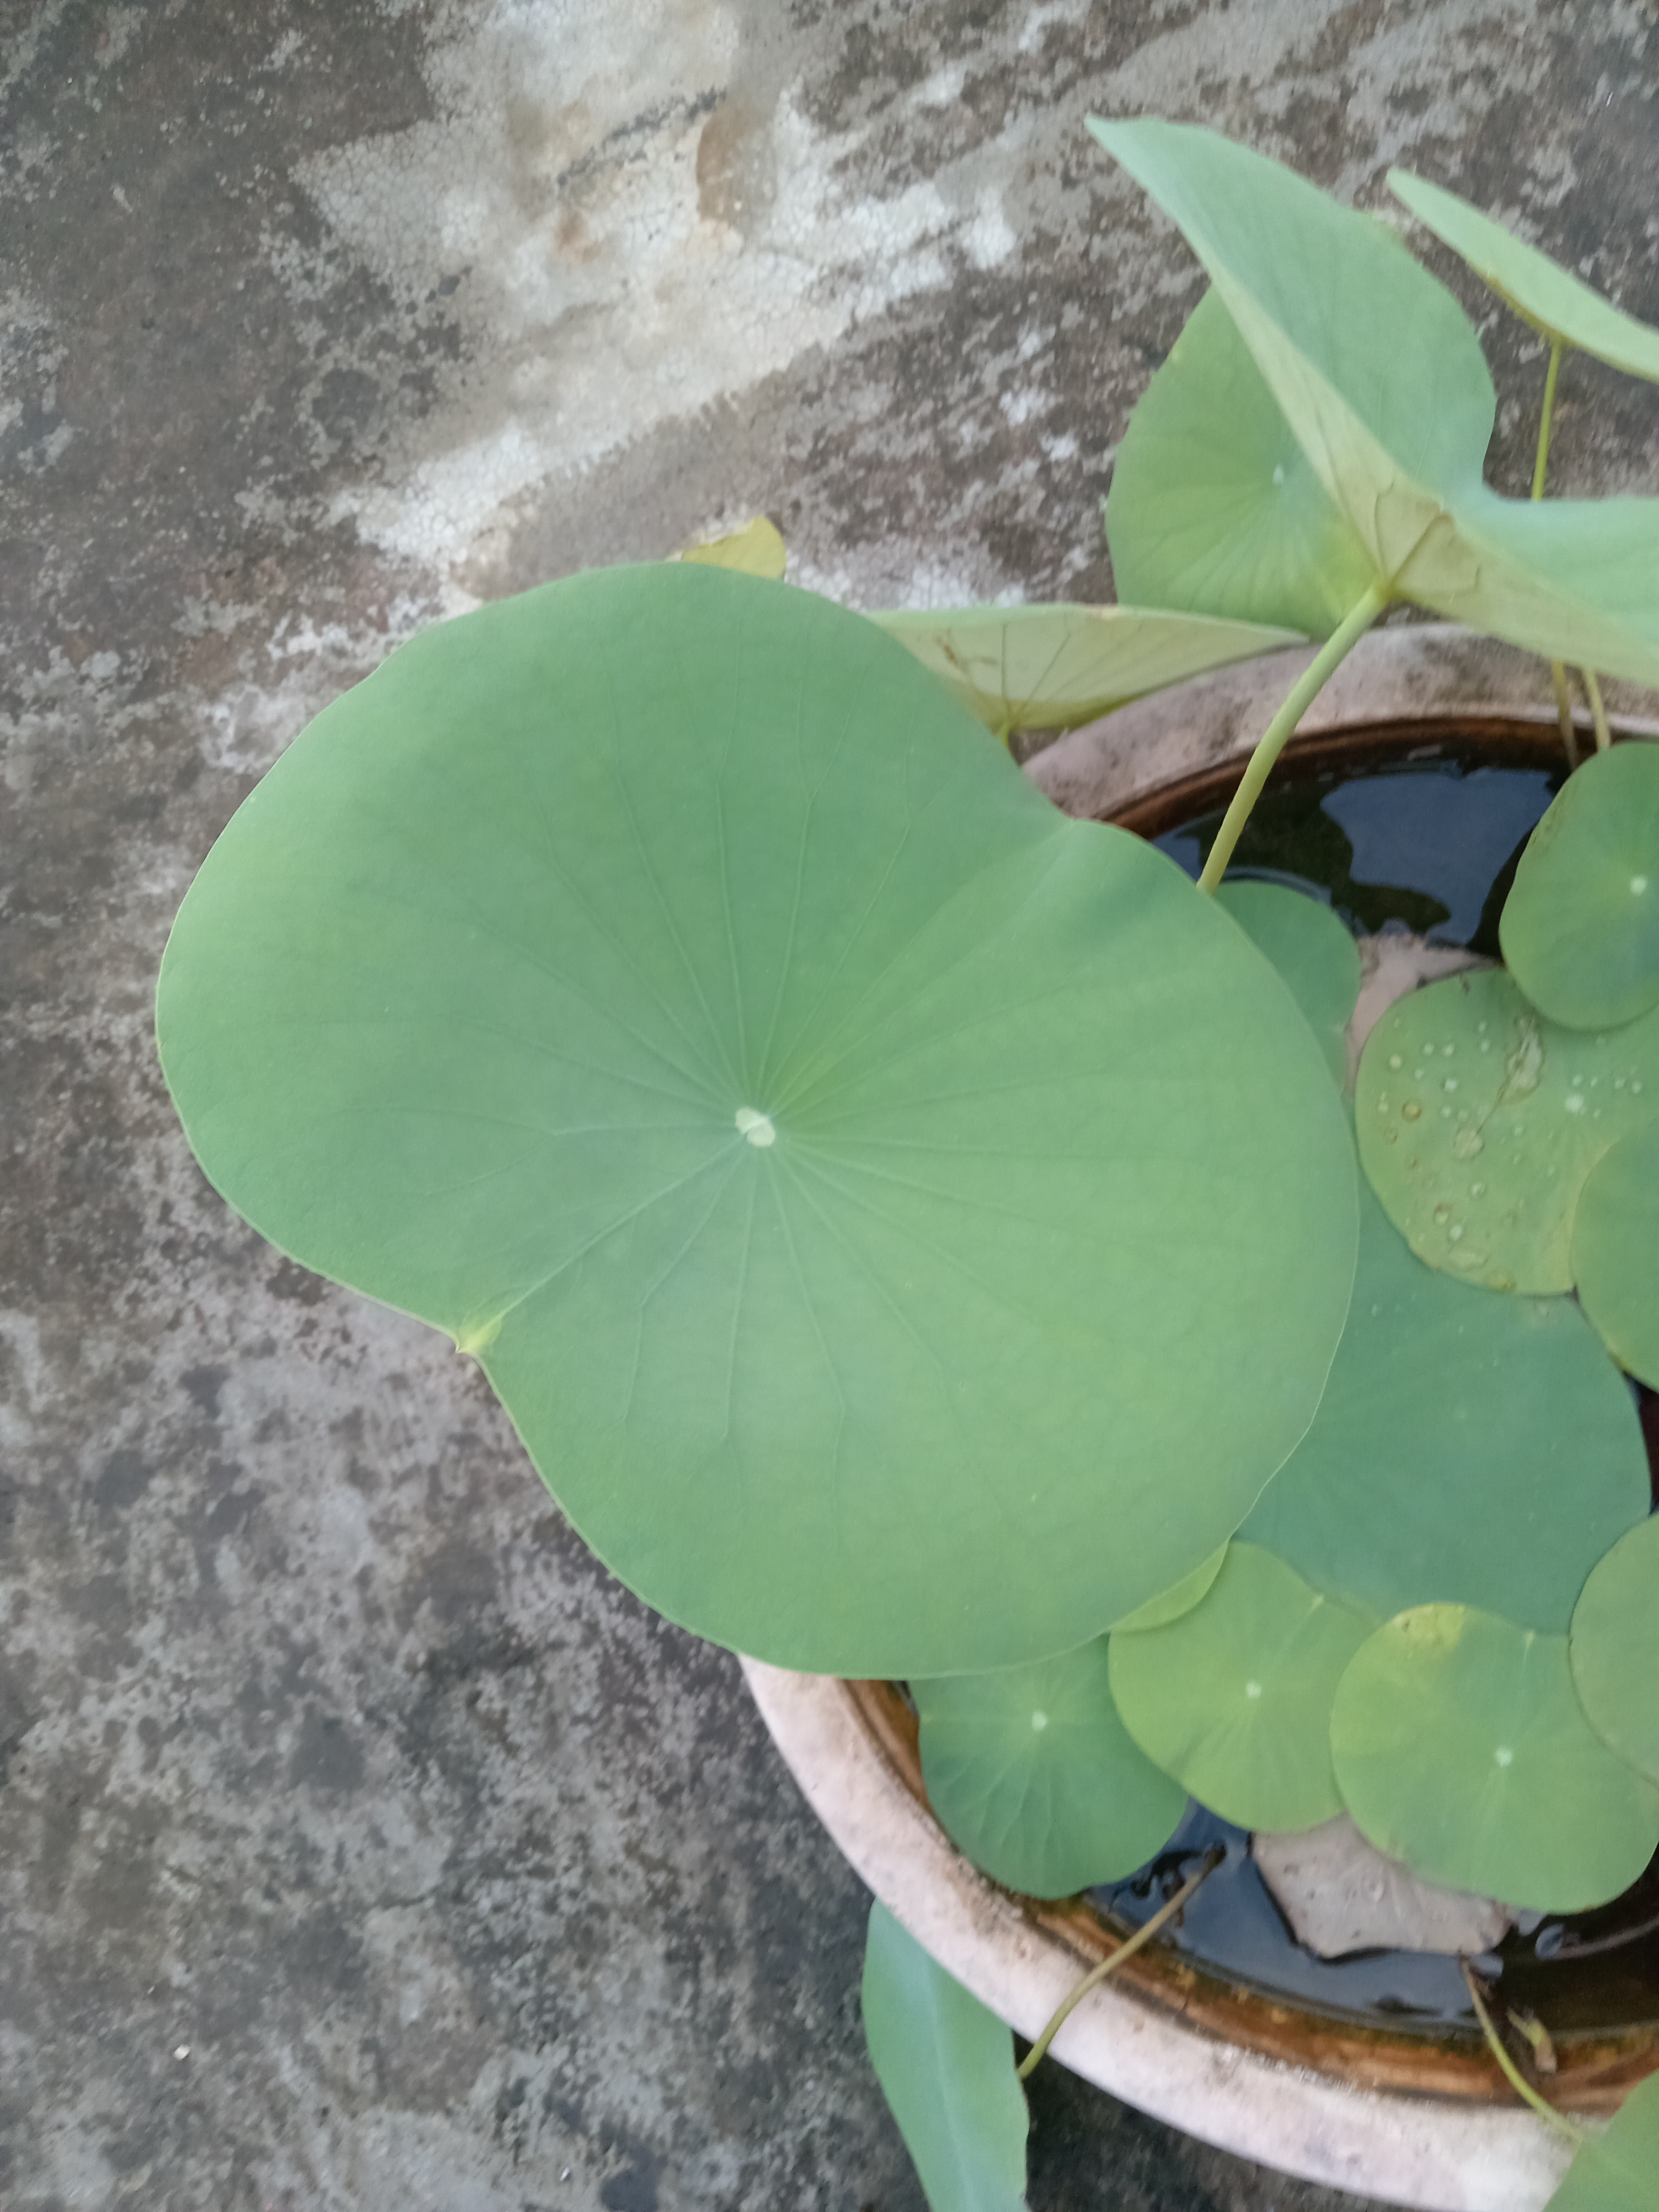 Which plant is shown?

lotus
